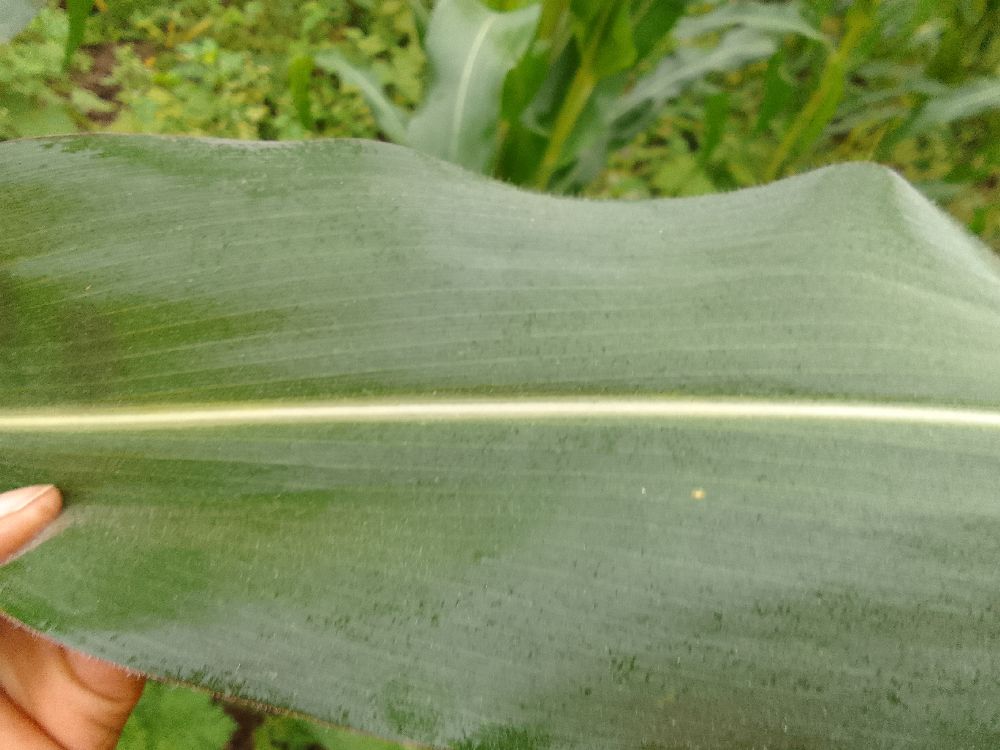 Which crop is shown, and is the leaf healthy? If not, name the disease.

maize, healthy
